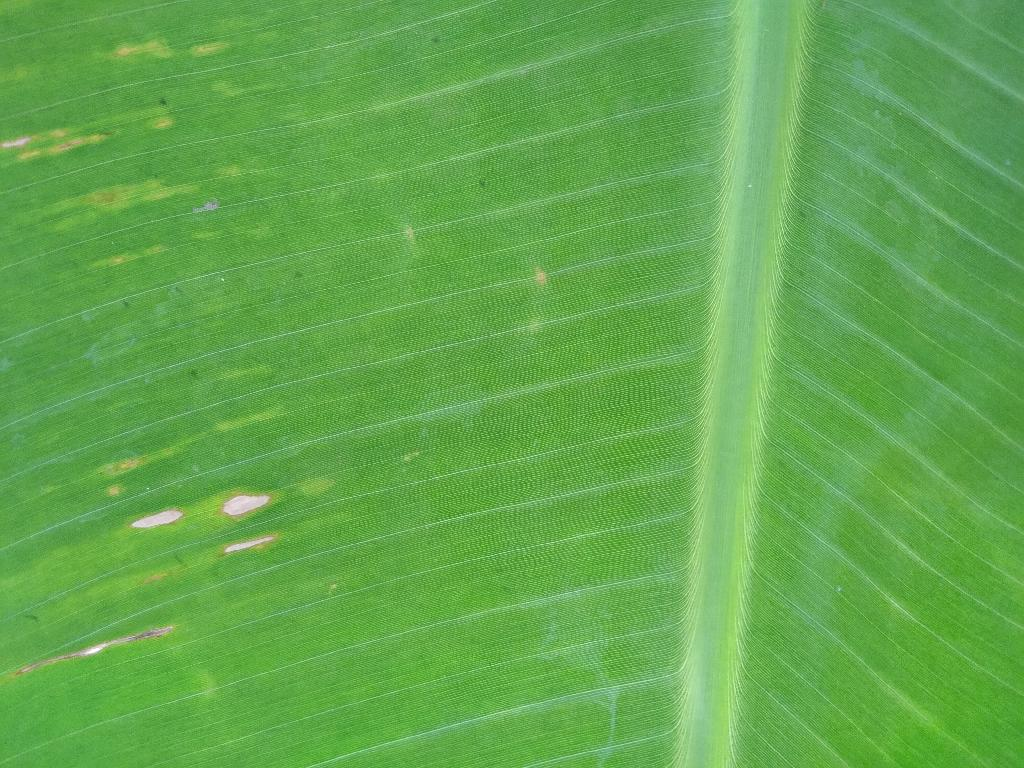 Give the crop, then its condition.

banana, healthy
